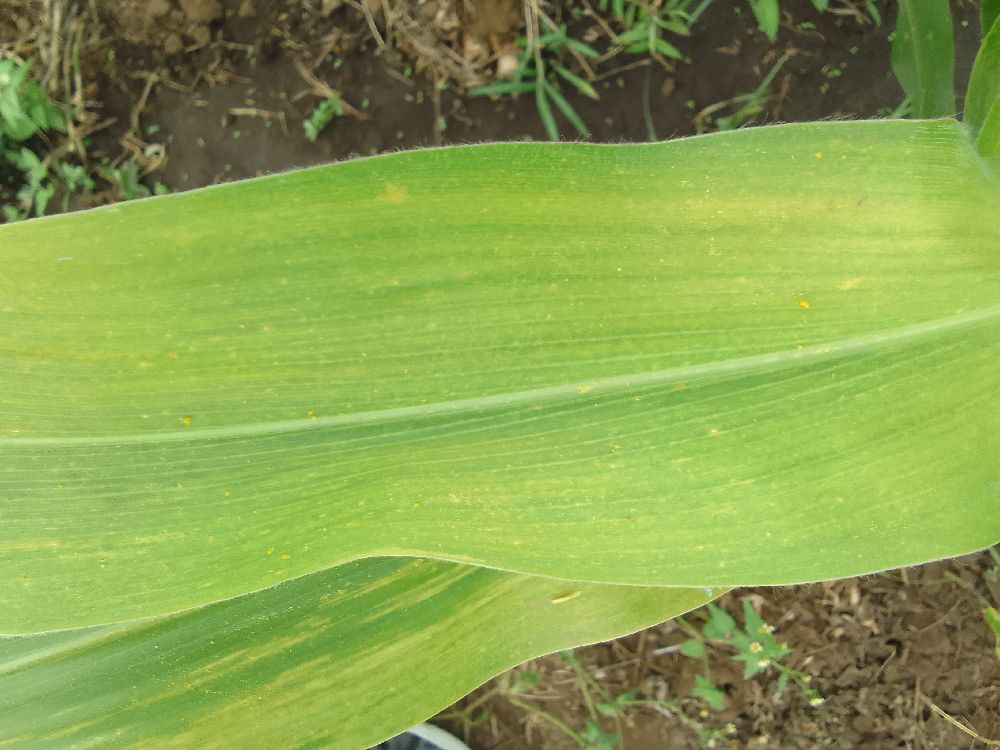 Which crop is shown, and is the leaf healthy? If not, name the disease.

maize, maize lethal necrosis
